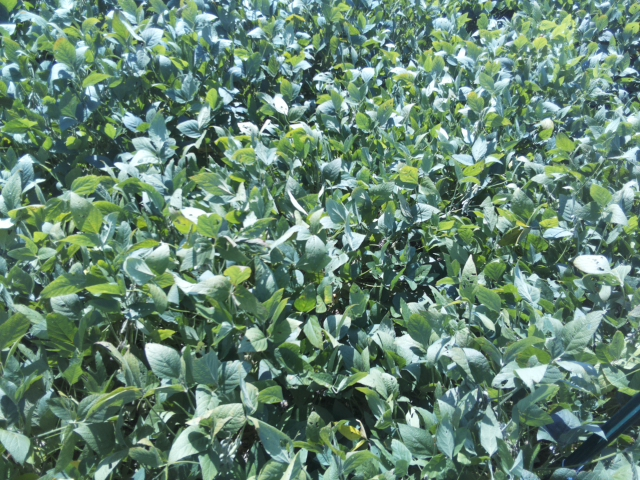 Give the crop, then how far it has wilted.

soybean, slight leaflet or petiole turgor loss in upper canopy
